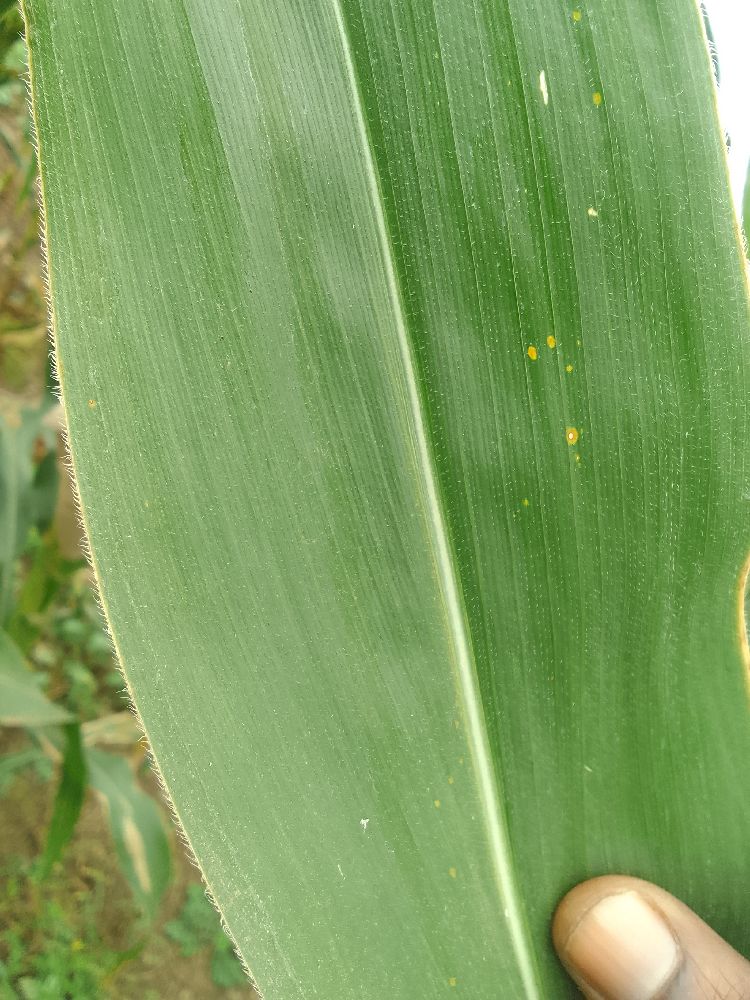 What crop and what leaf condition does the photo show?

maize, healthy
